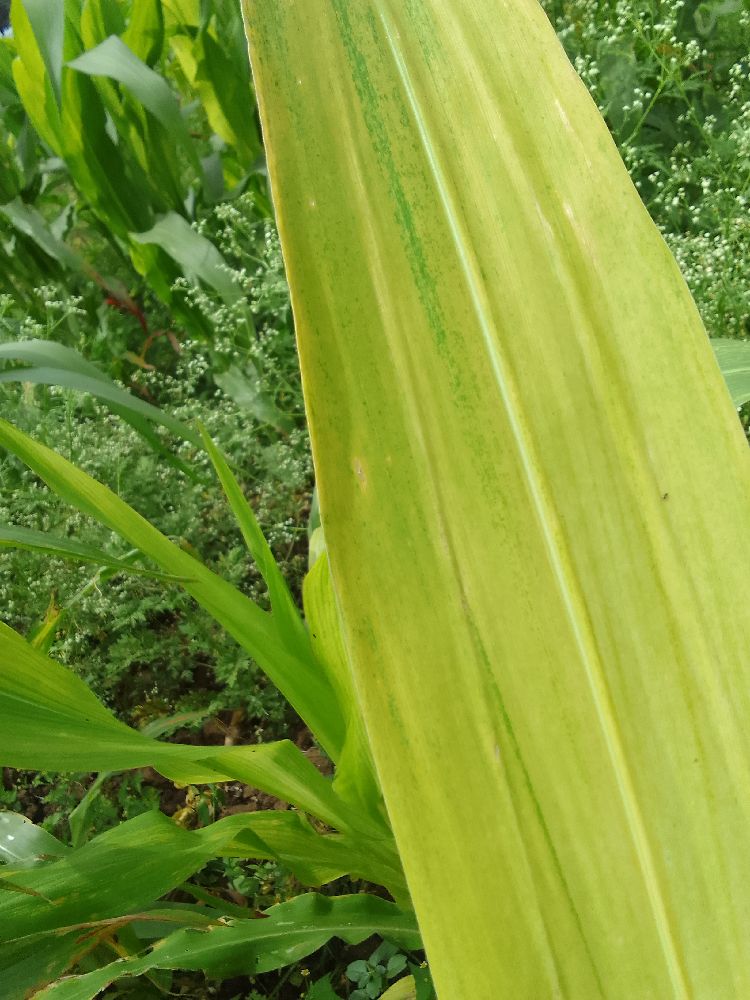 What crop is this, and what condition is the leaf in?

maize, maize lethal necrosis
